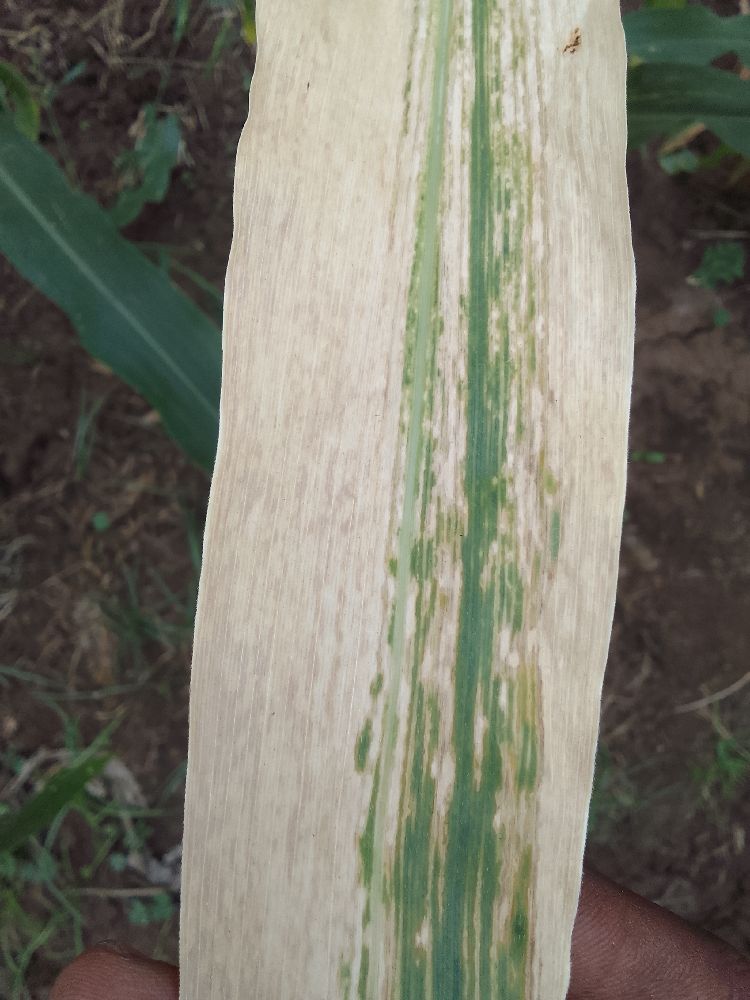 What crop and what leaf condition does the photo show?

maize, maize lethal necrosis
